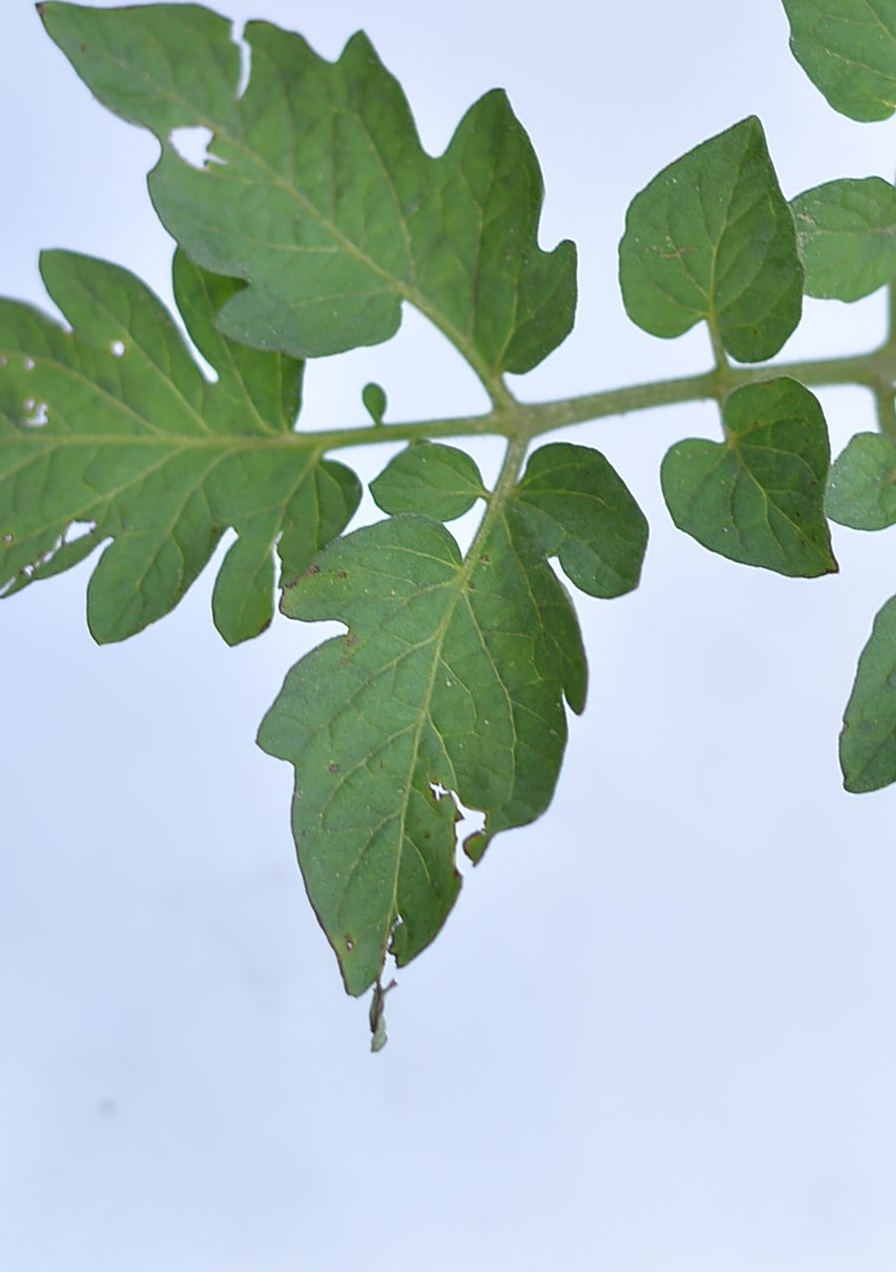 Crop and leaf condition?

tomato, infected
